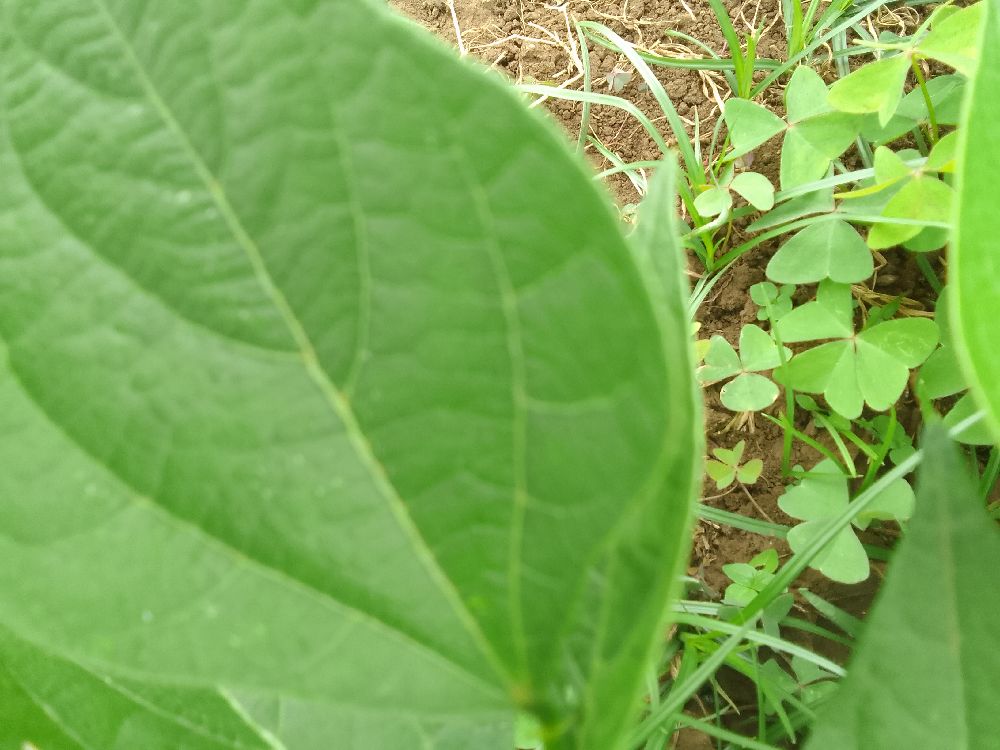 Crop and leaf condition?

common bean, healthy
